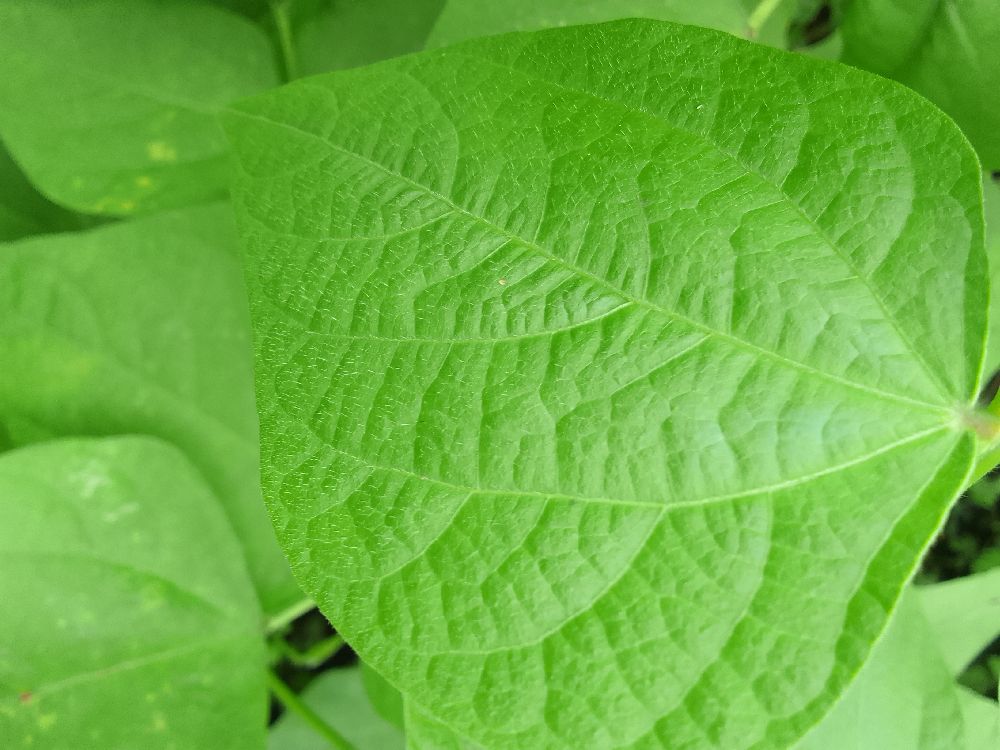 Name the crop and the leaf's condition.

common bean, healthy
